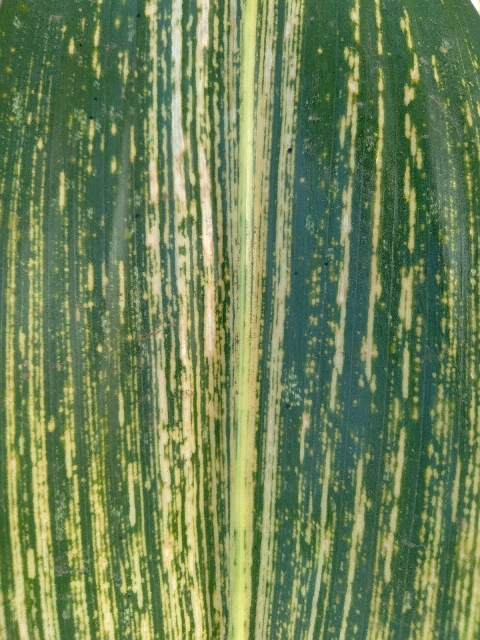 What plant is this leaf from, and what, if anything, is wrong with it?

maize, maize streak virus
